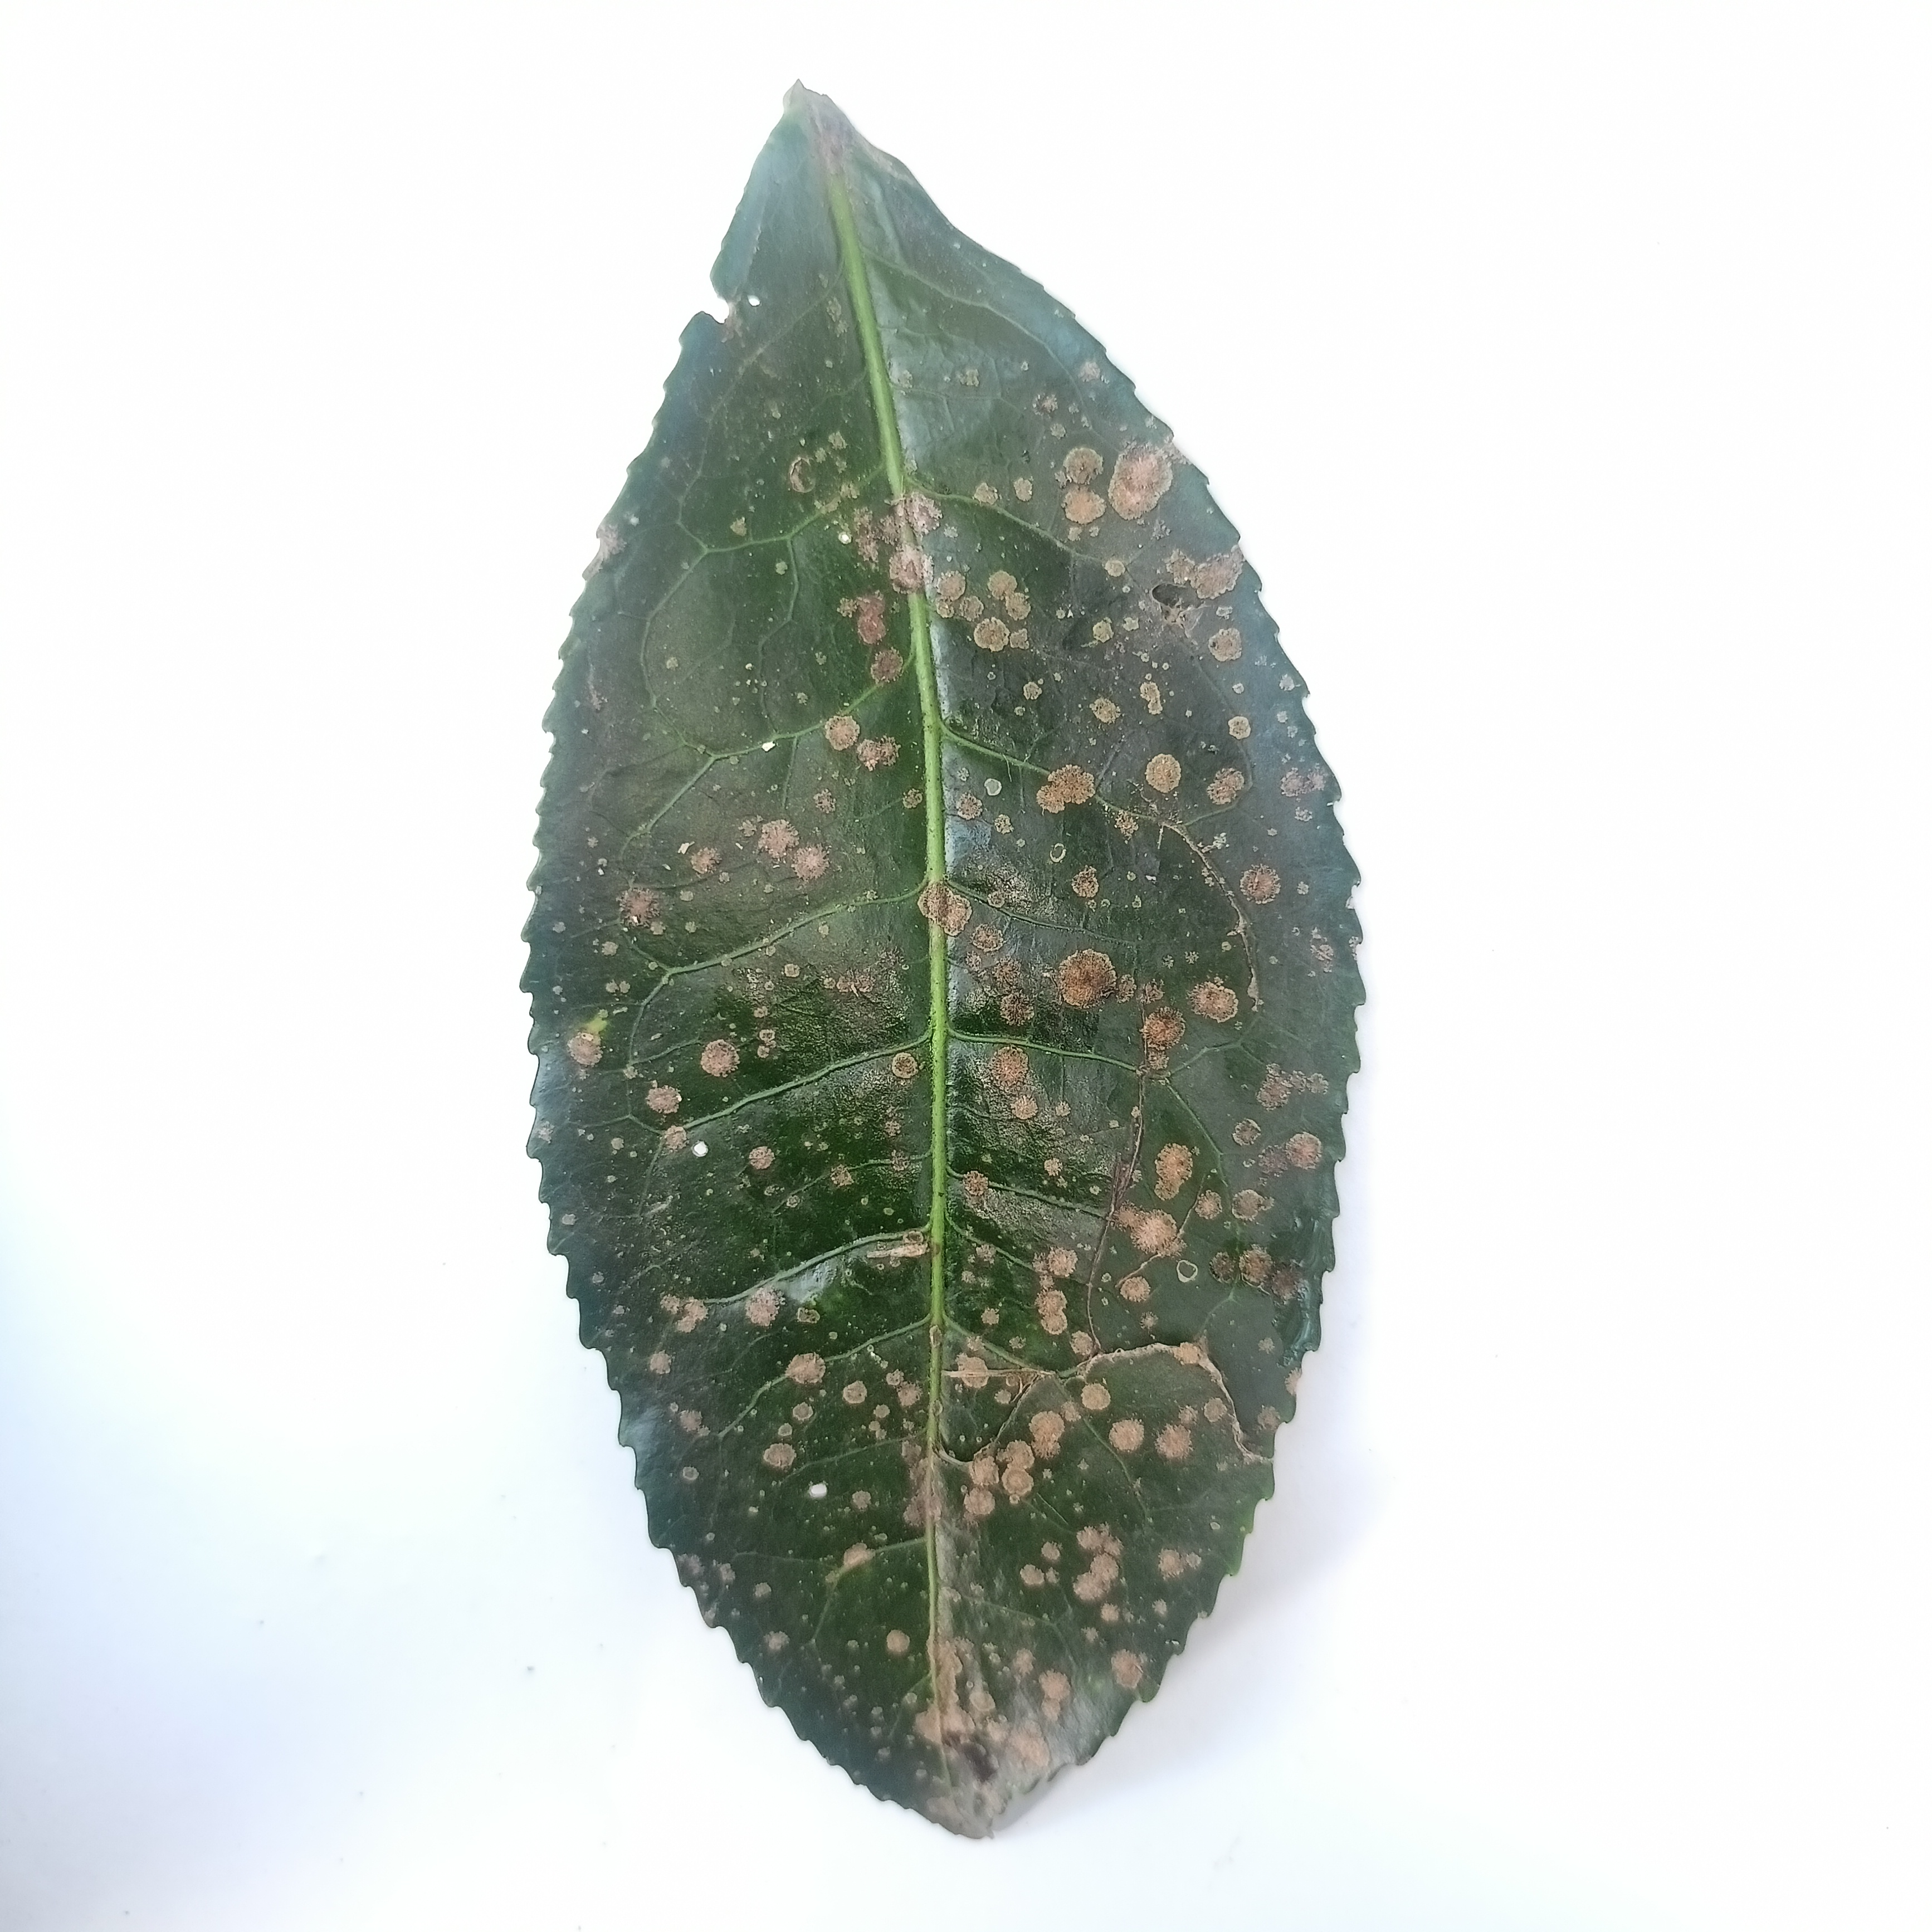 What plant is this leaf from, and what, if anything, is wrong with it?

tea, algal leaf
